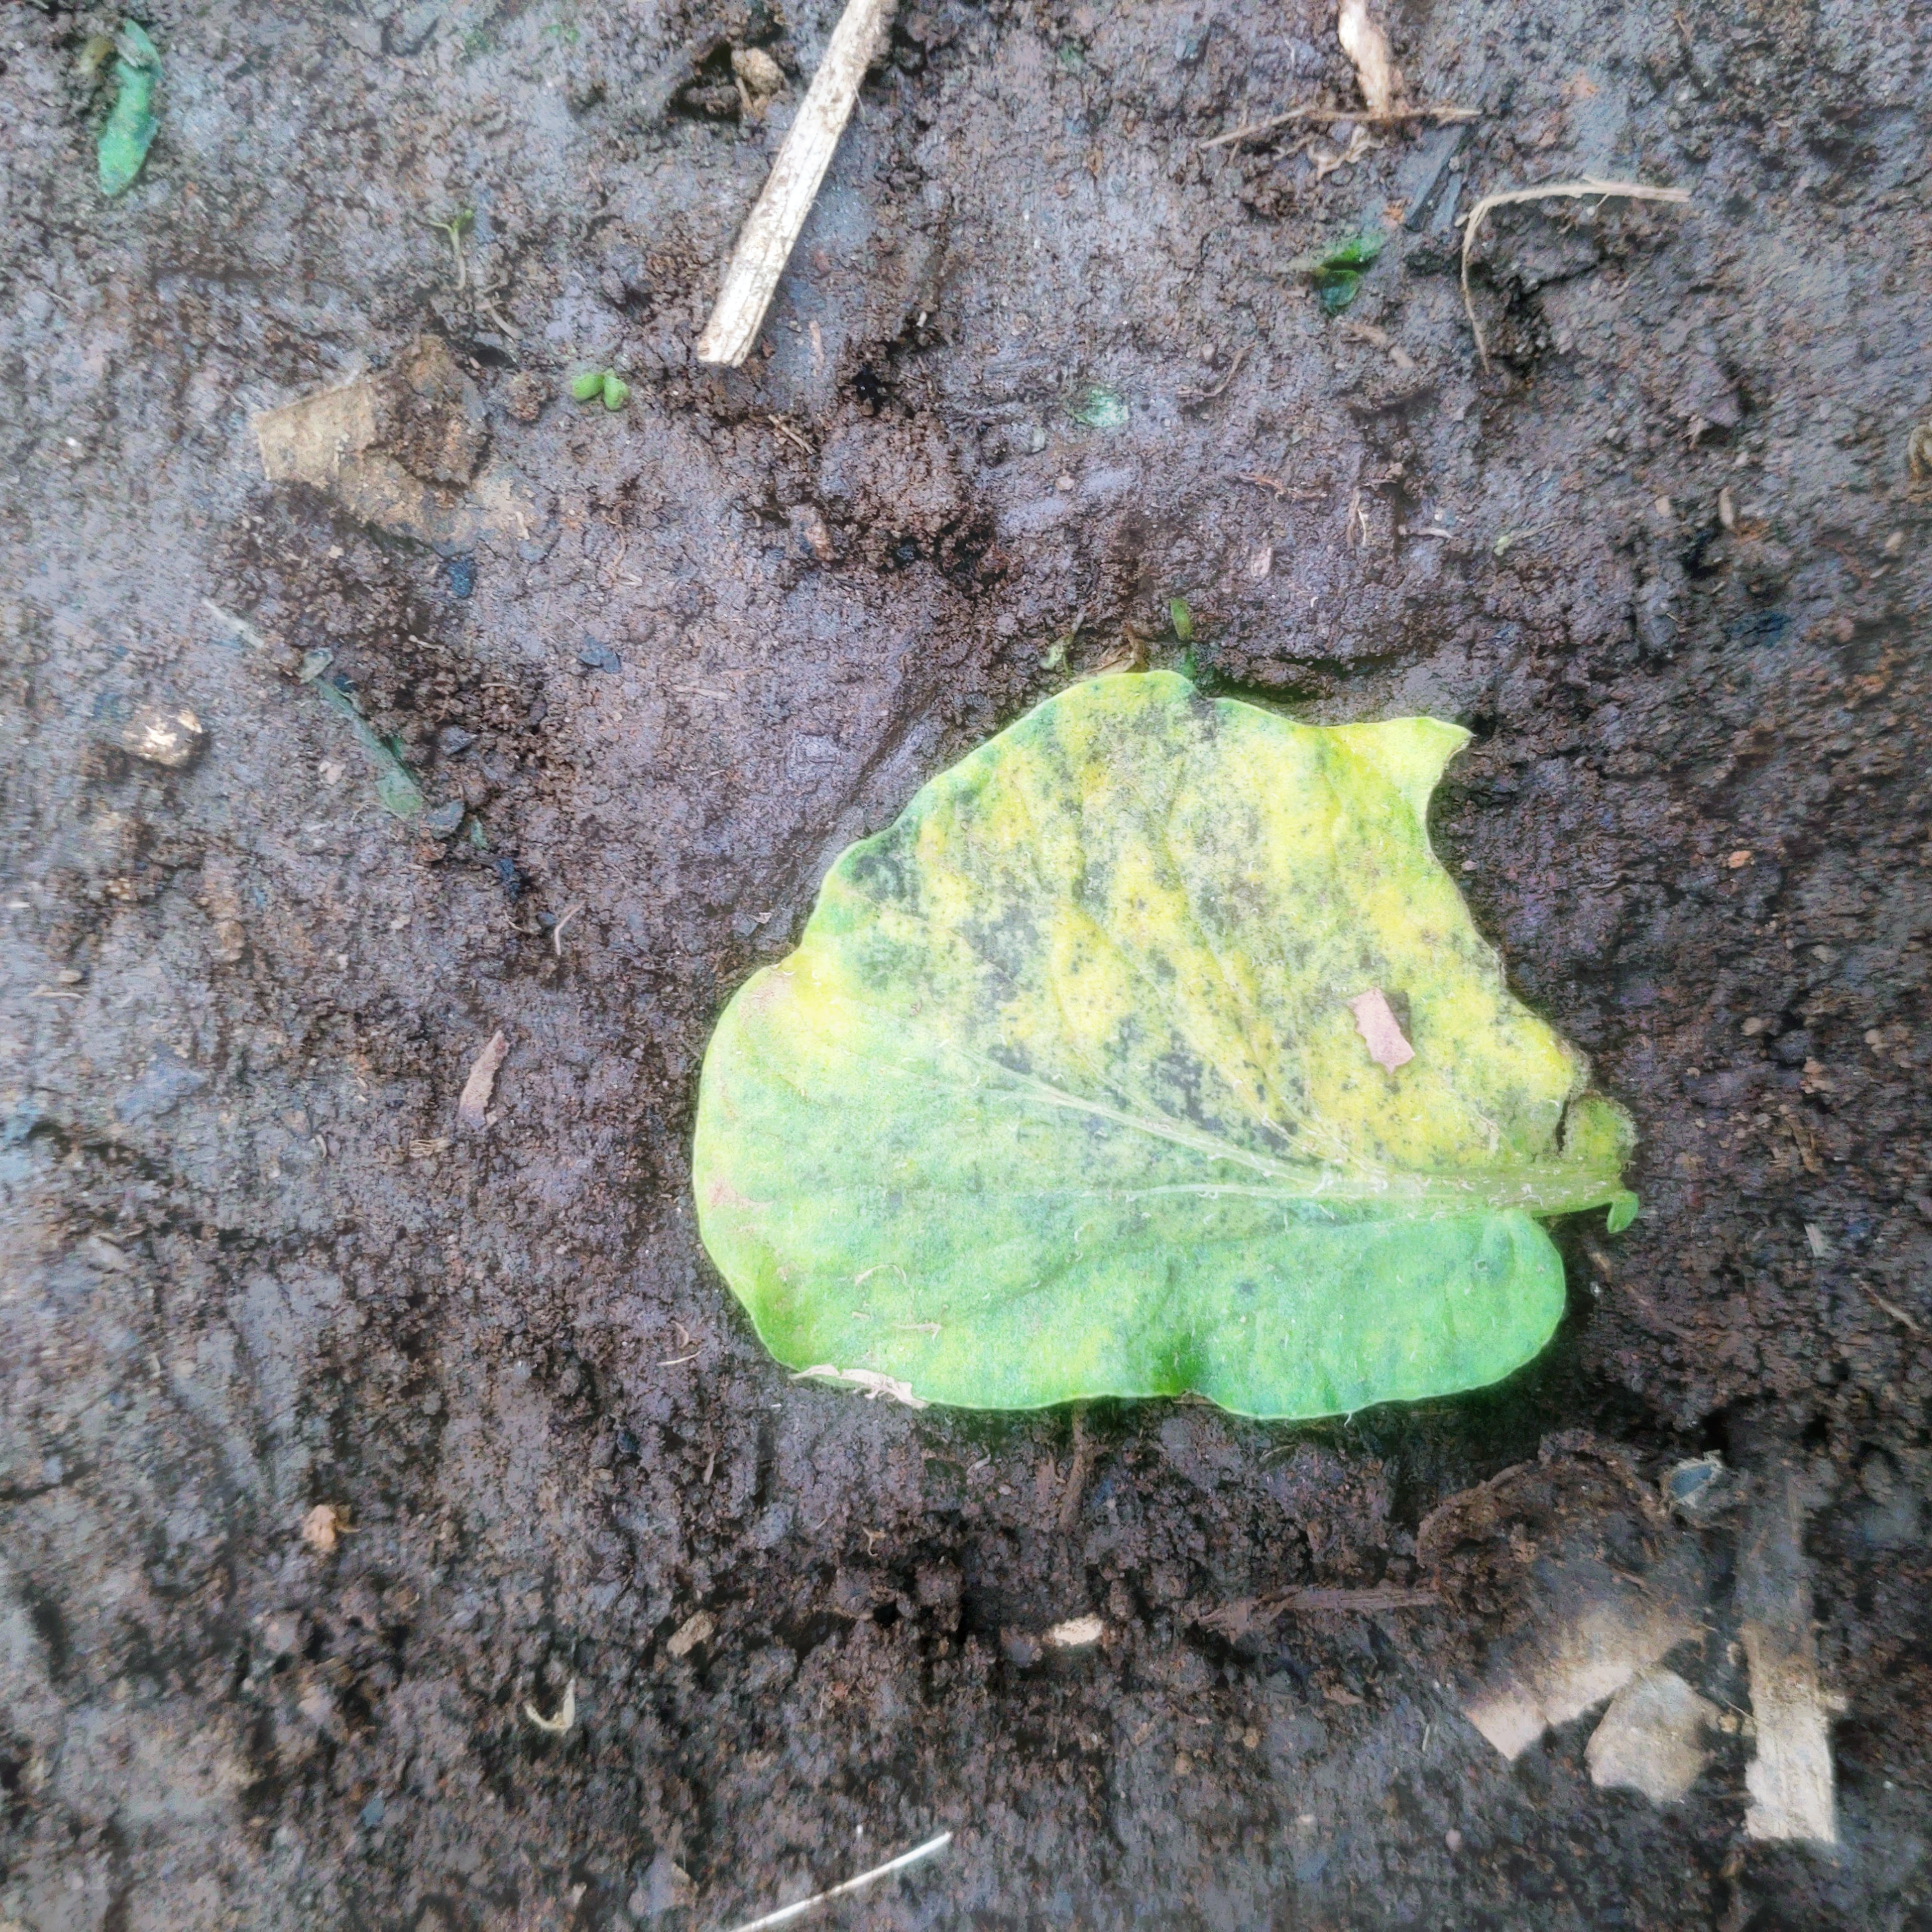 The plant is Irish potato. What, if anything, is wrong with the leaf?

late blight
